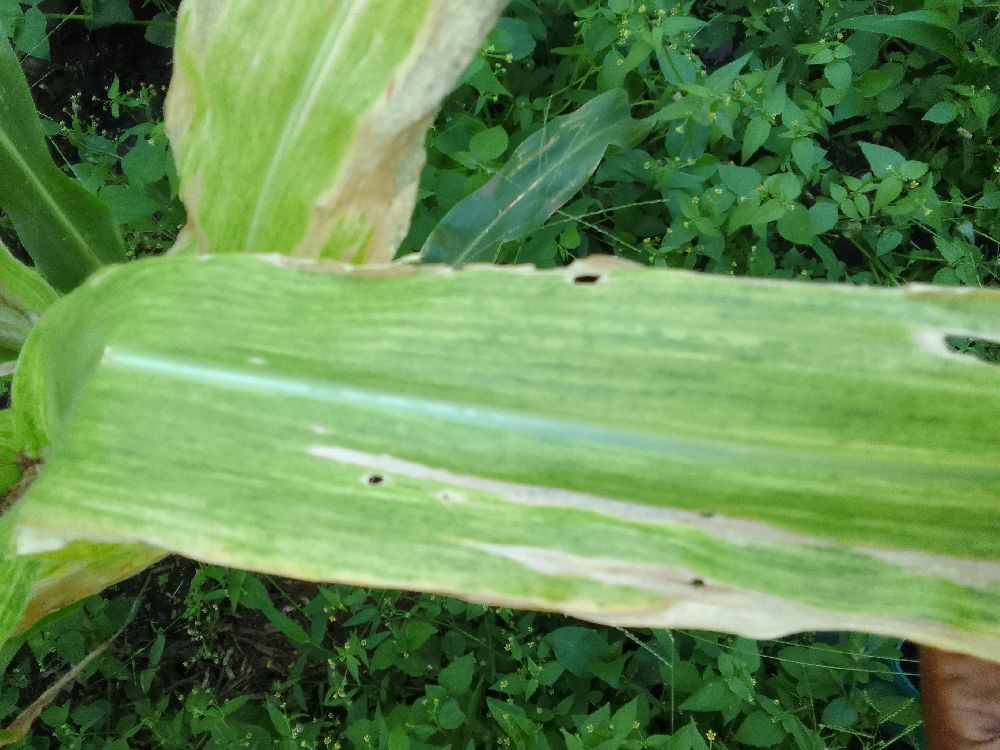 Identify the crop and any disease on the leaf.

maize, maize lethal necrosis
